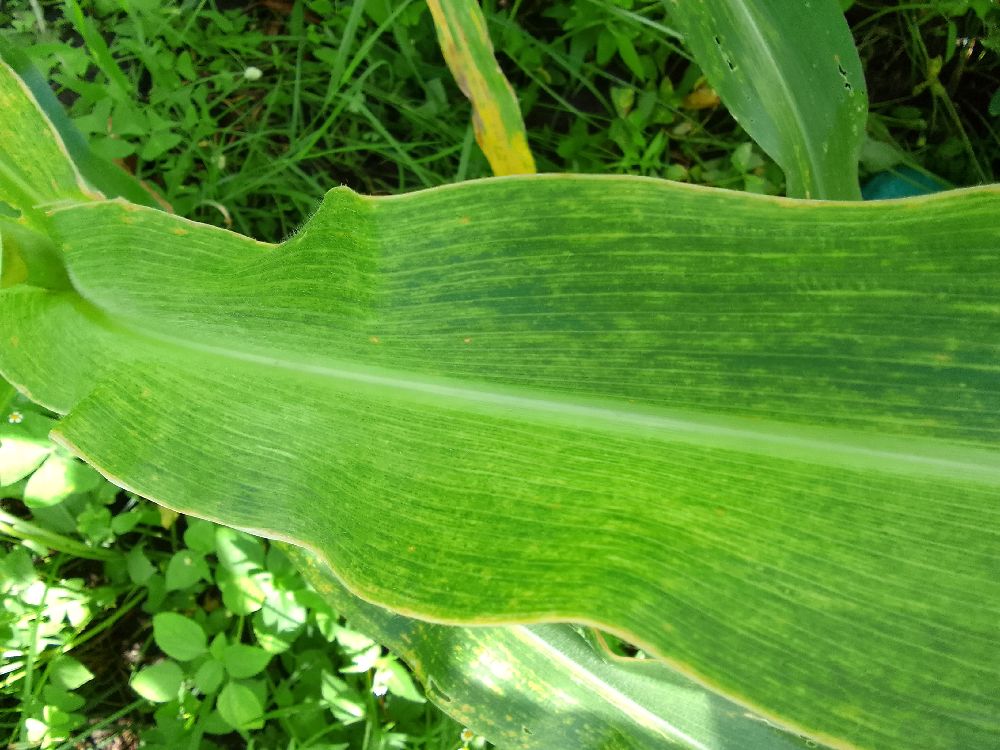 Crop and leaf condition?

maize, maize lethal necrosis
